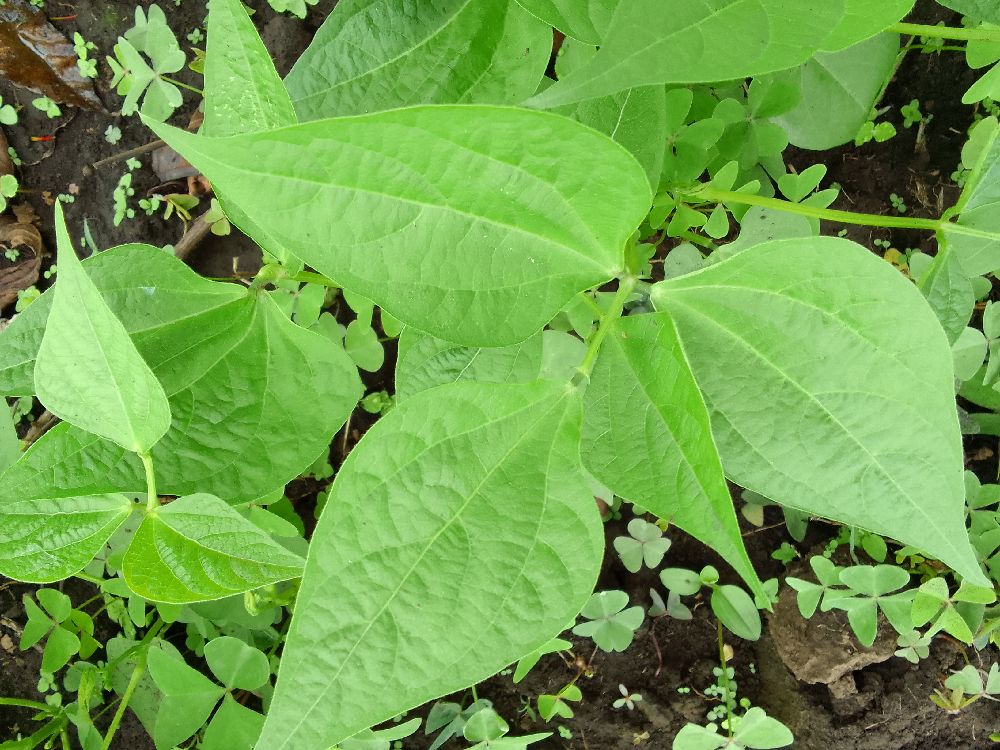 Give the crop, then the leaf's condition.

common bean, healthy
